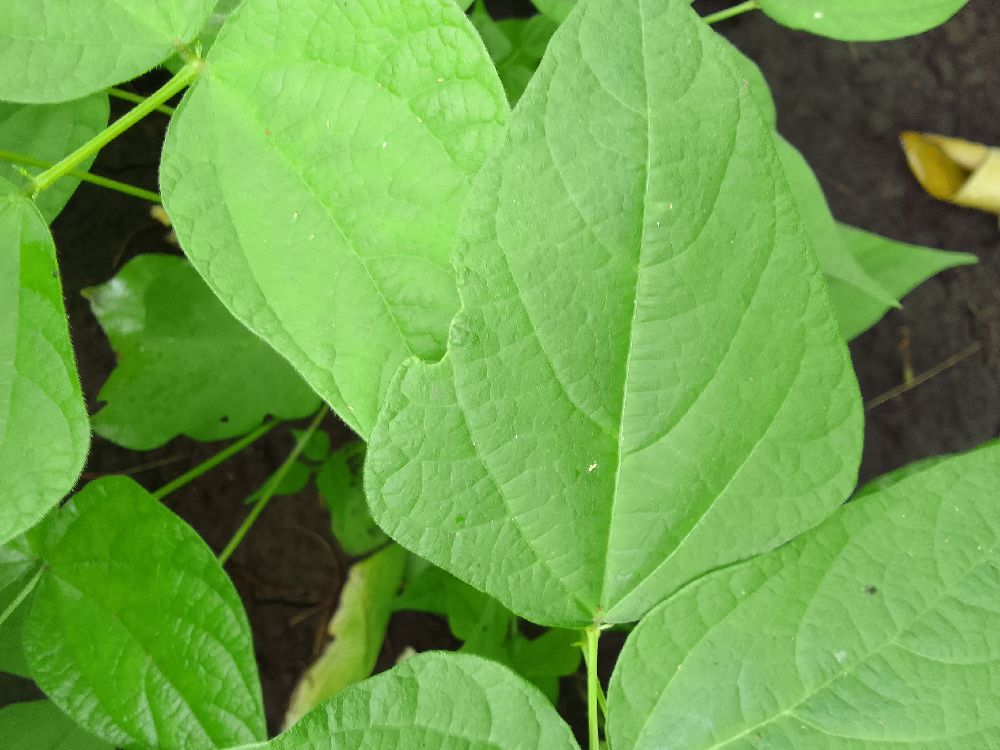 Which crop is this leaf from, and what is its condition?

common bean, healthy
